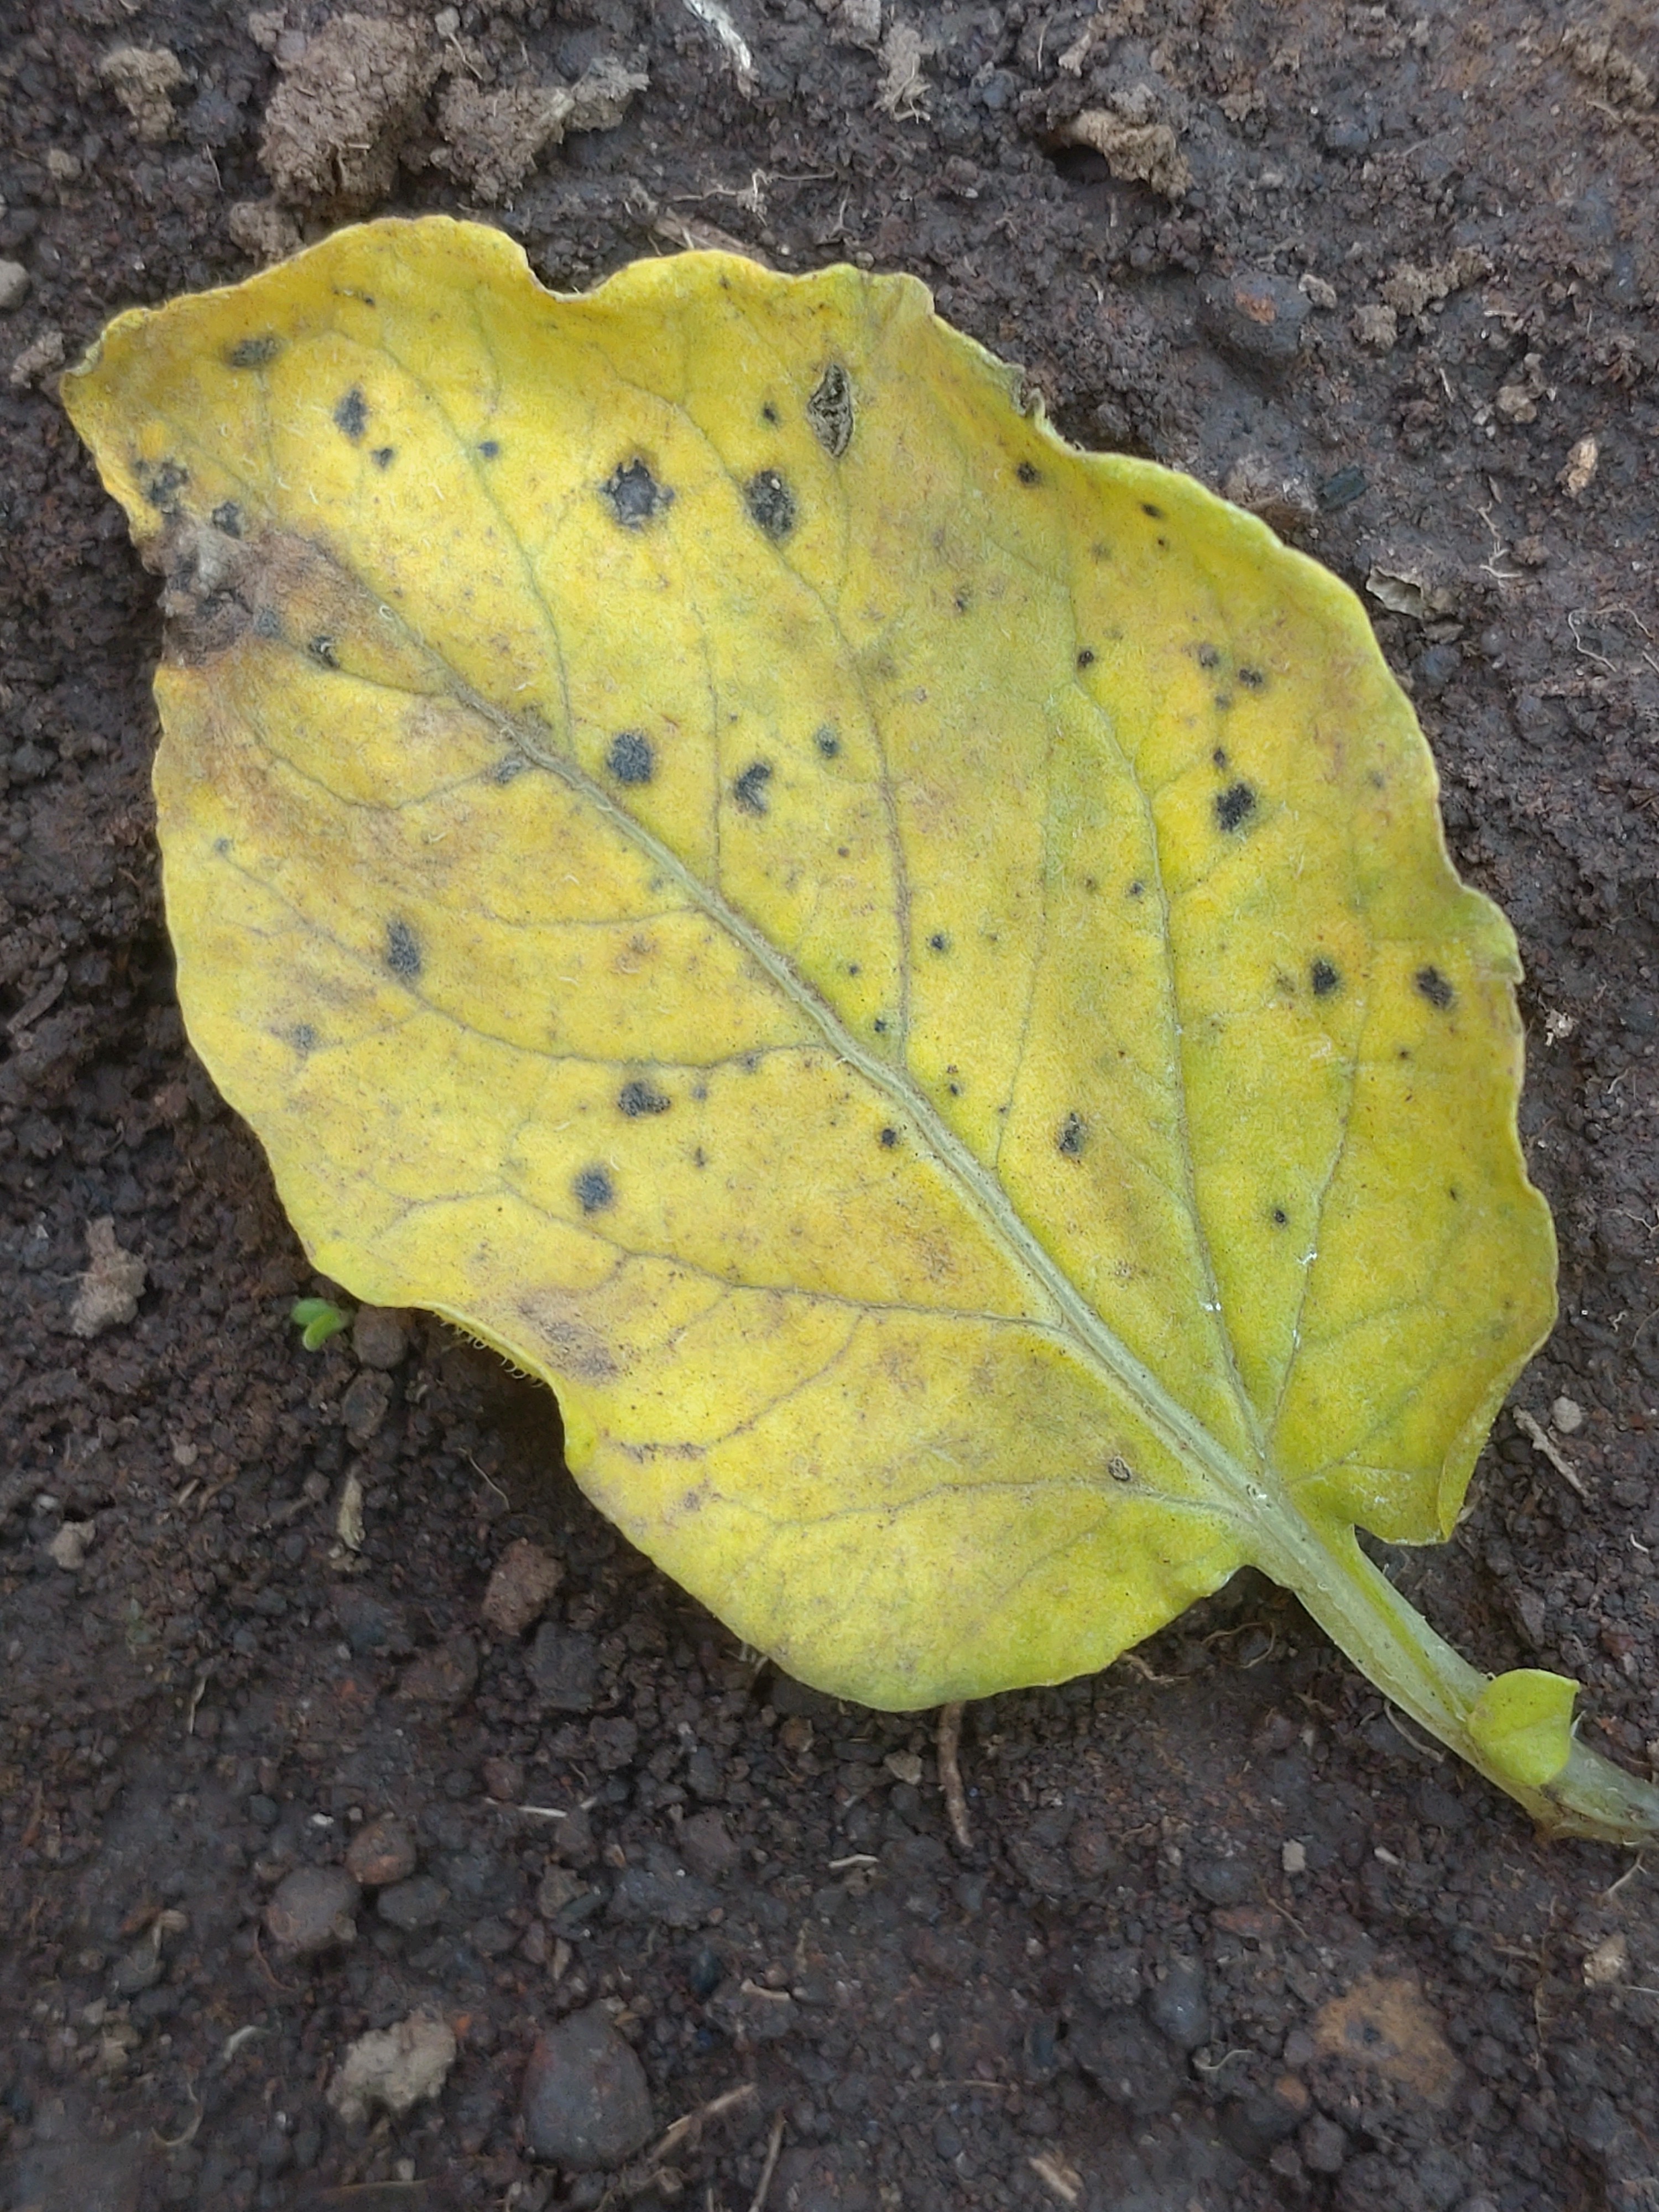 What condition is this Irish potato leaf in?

late blight
